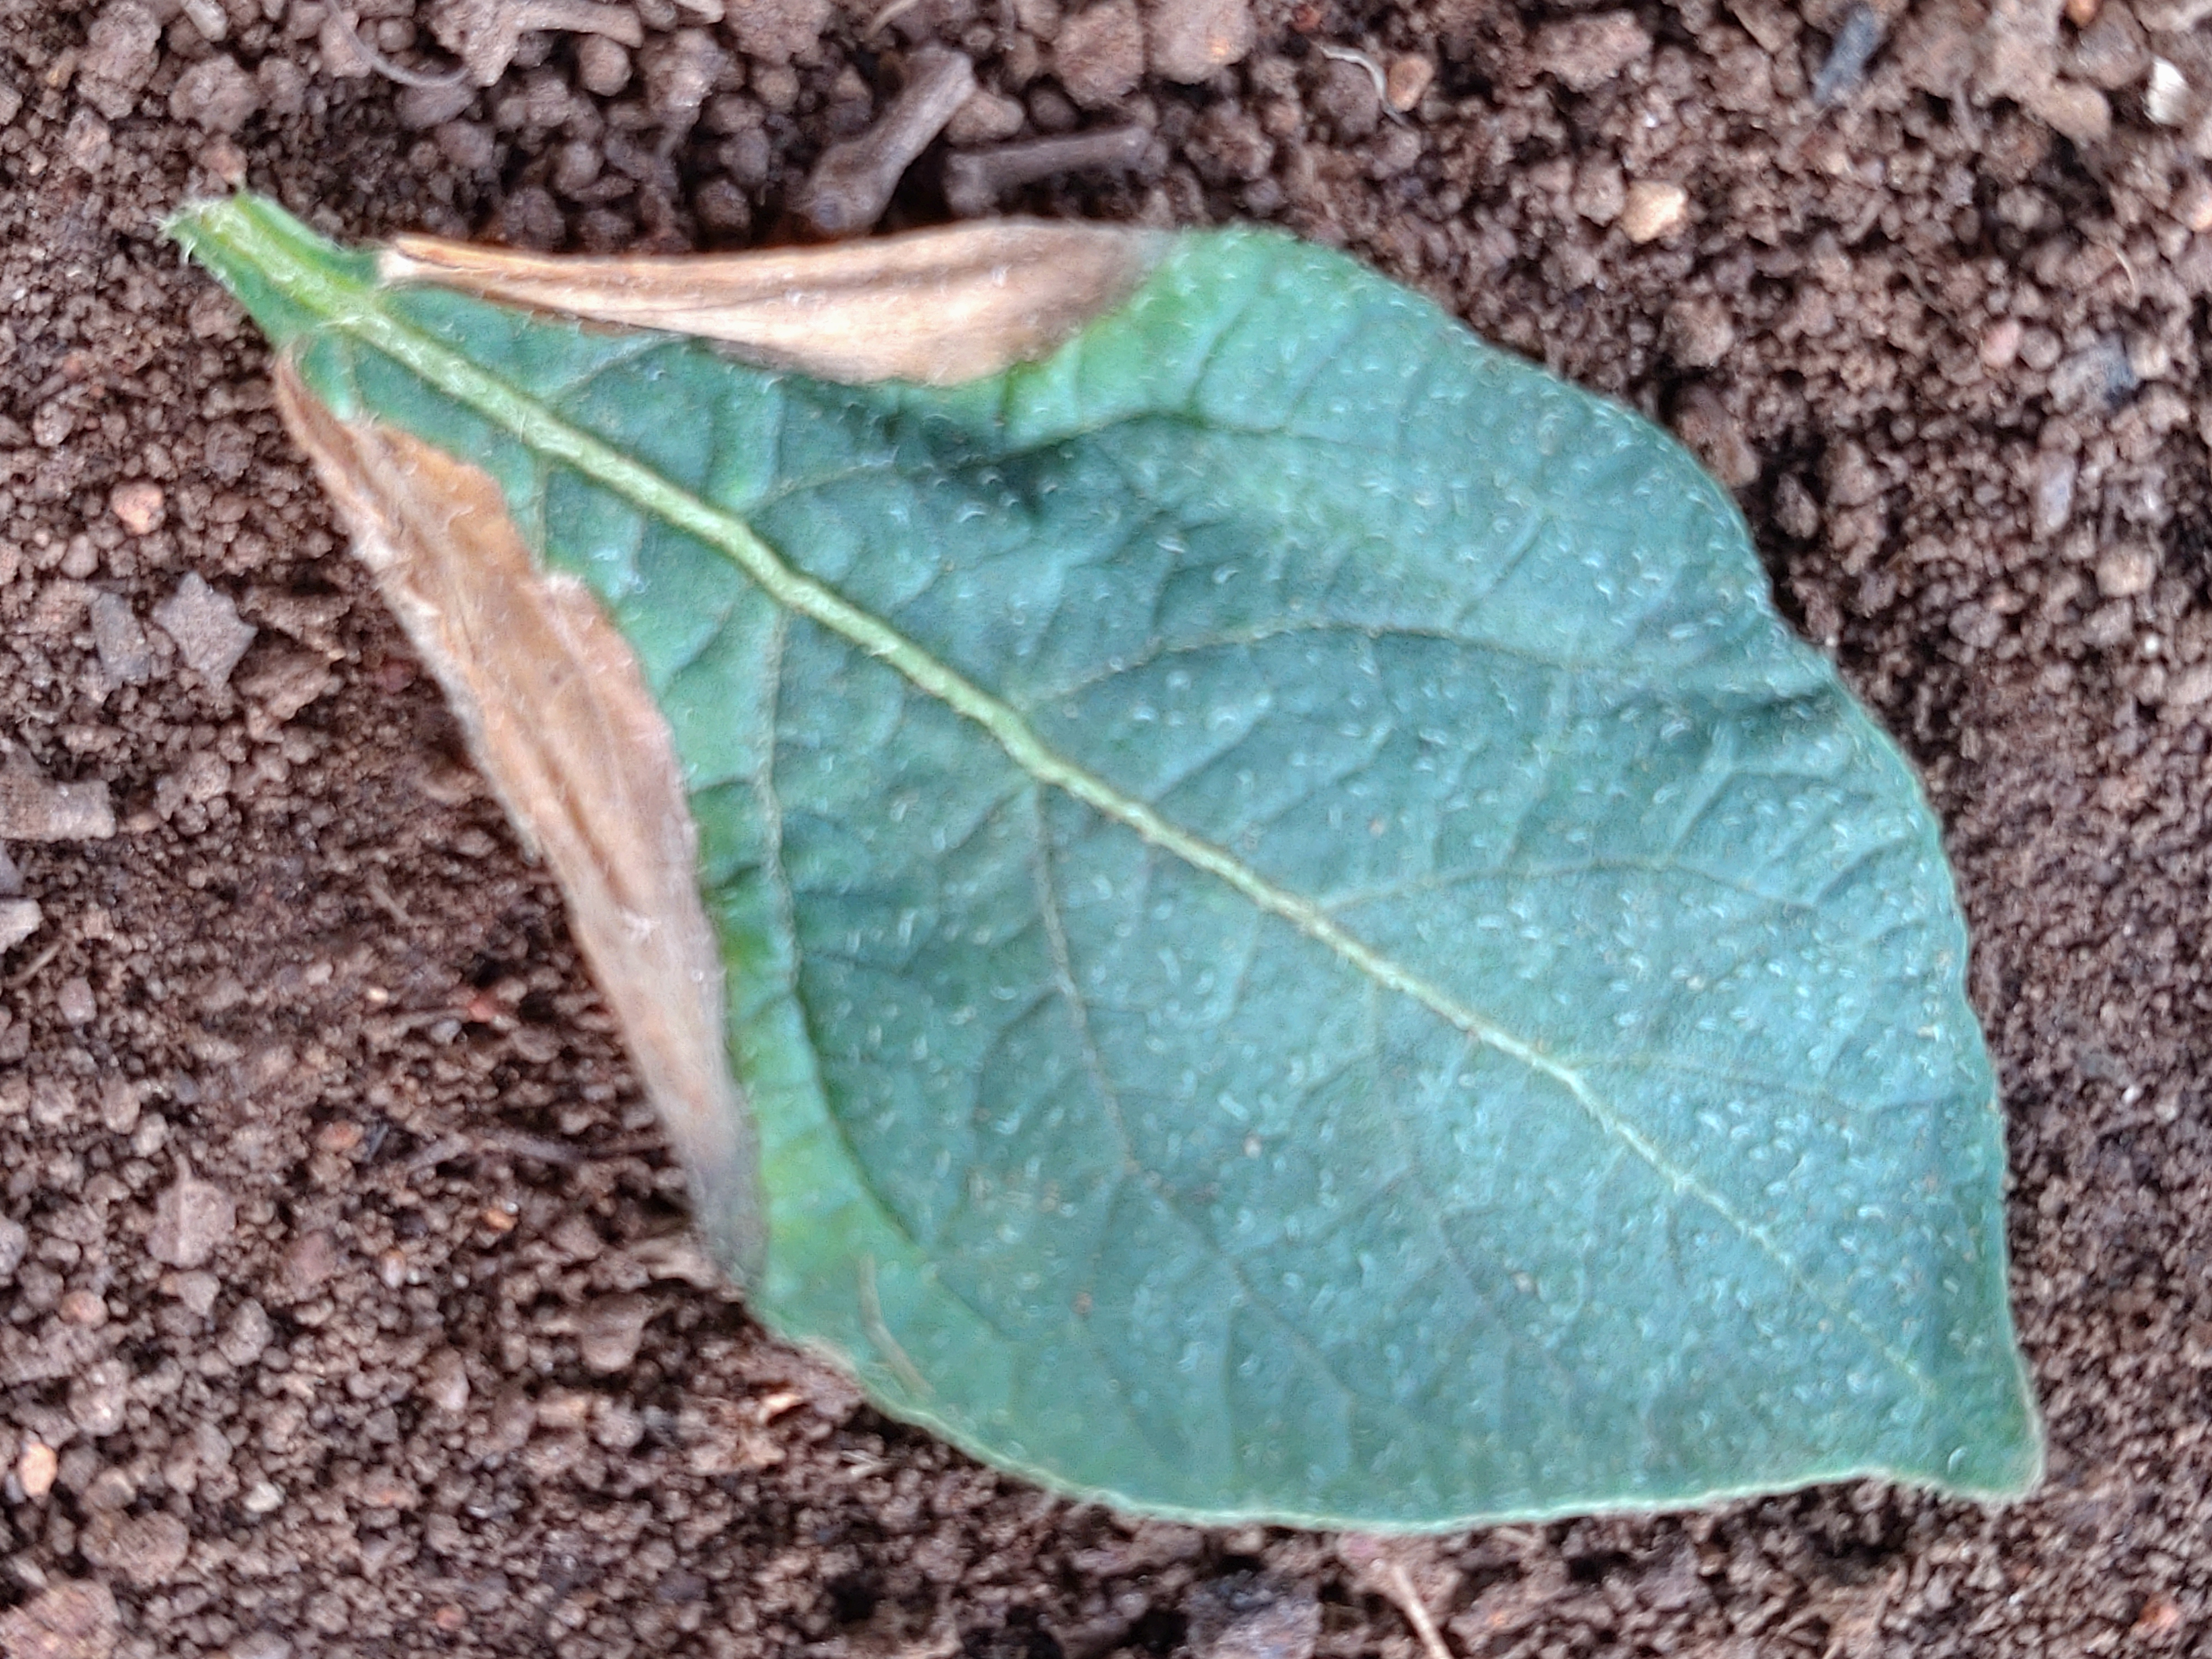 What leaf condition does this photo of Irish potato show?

early blight
